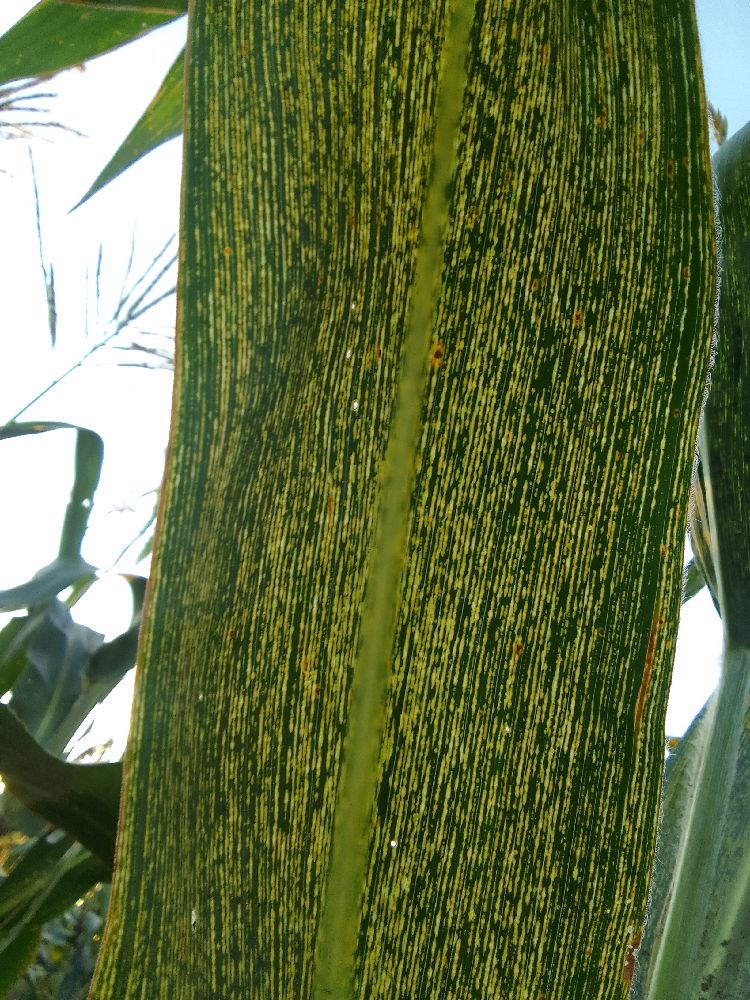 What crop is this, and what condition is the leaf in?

maize, maize streak virus
